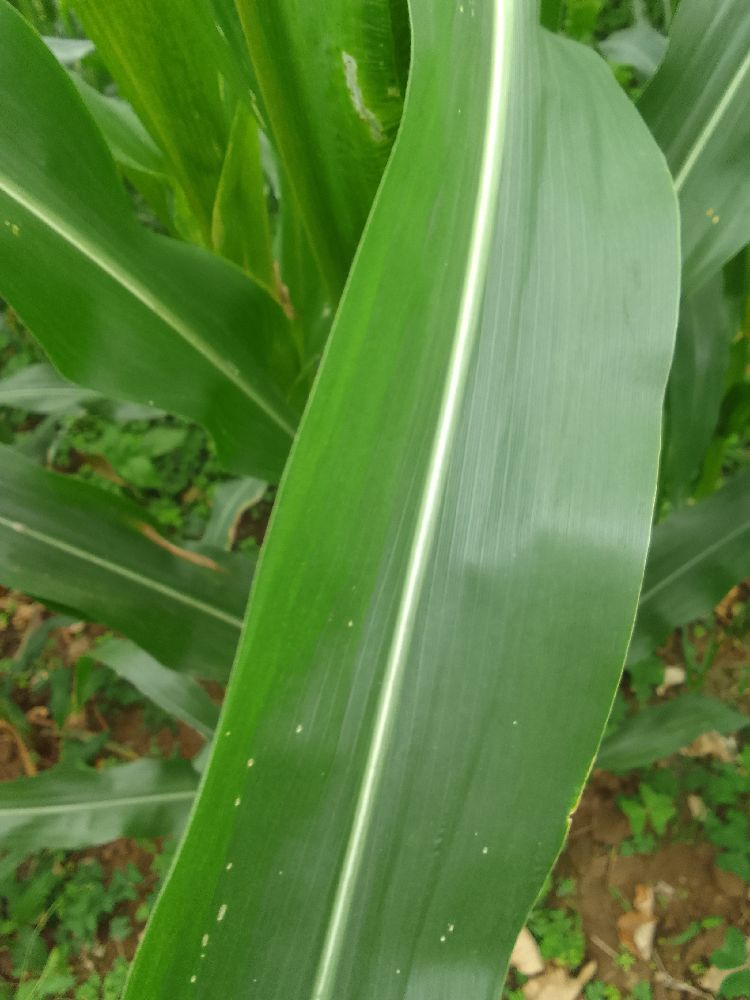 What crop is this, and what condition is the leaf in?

maize, healthy
